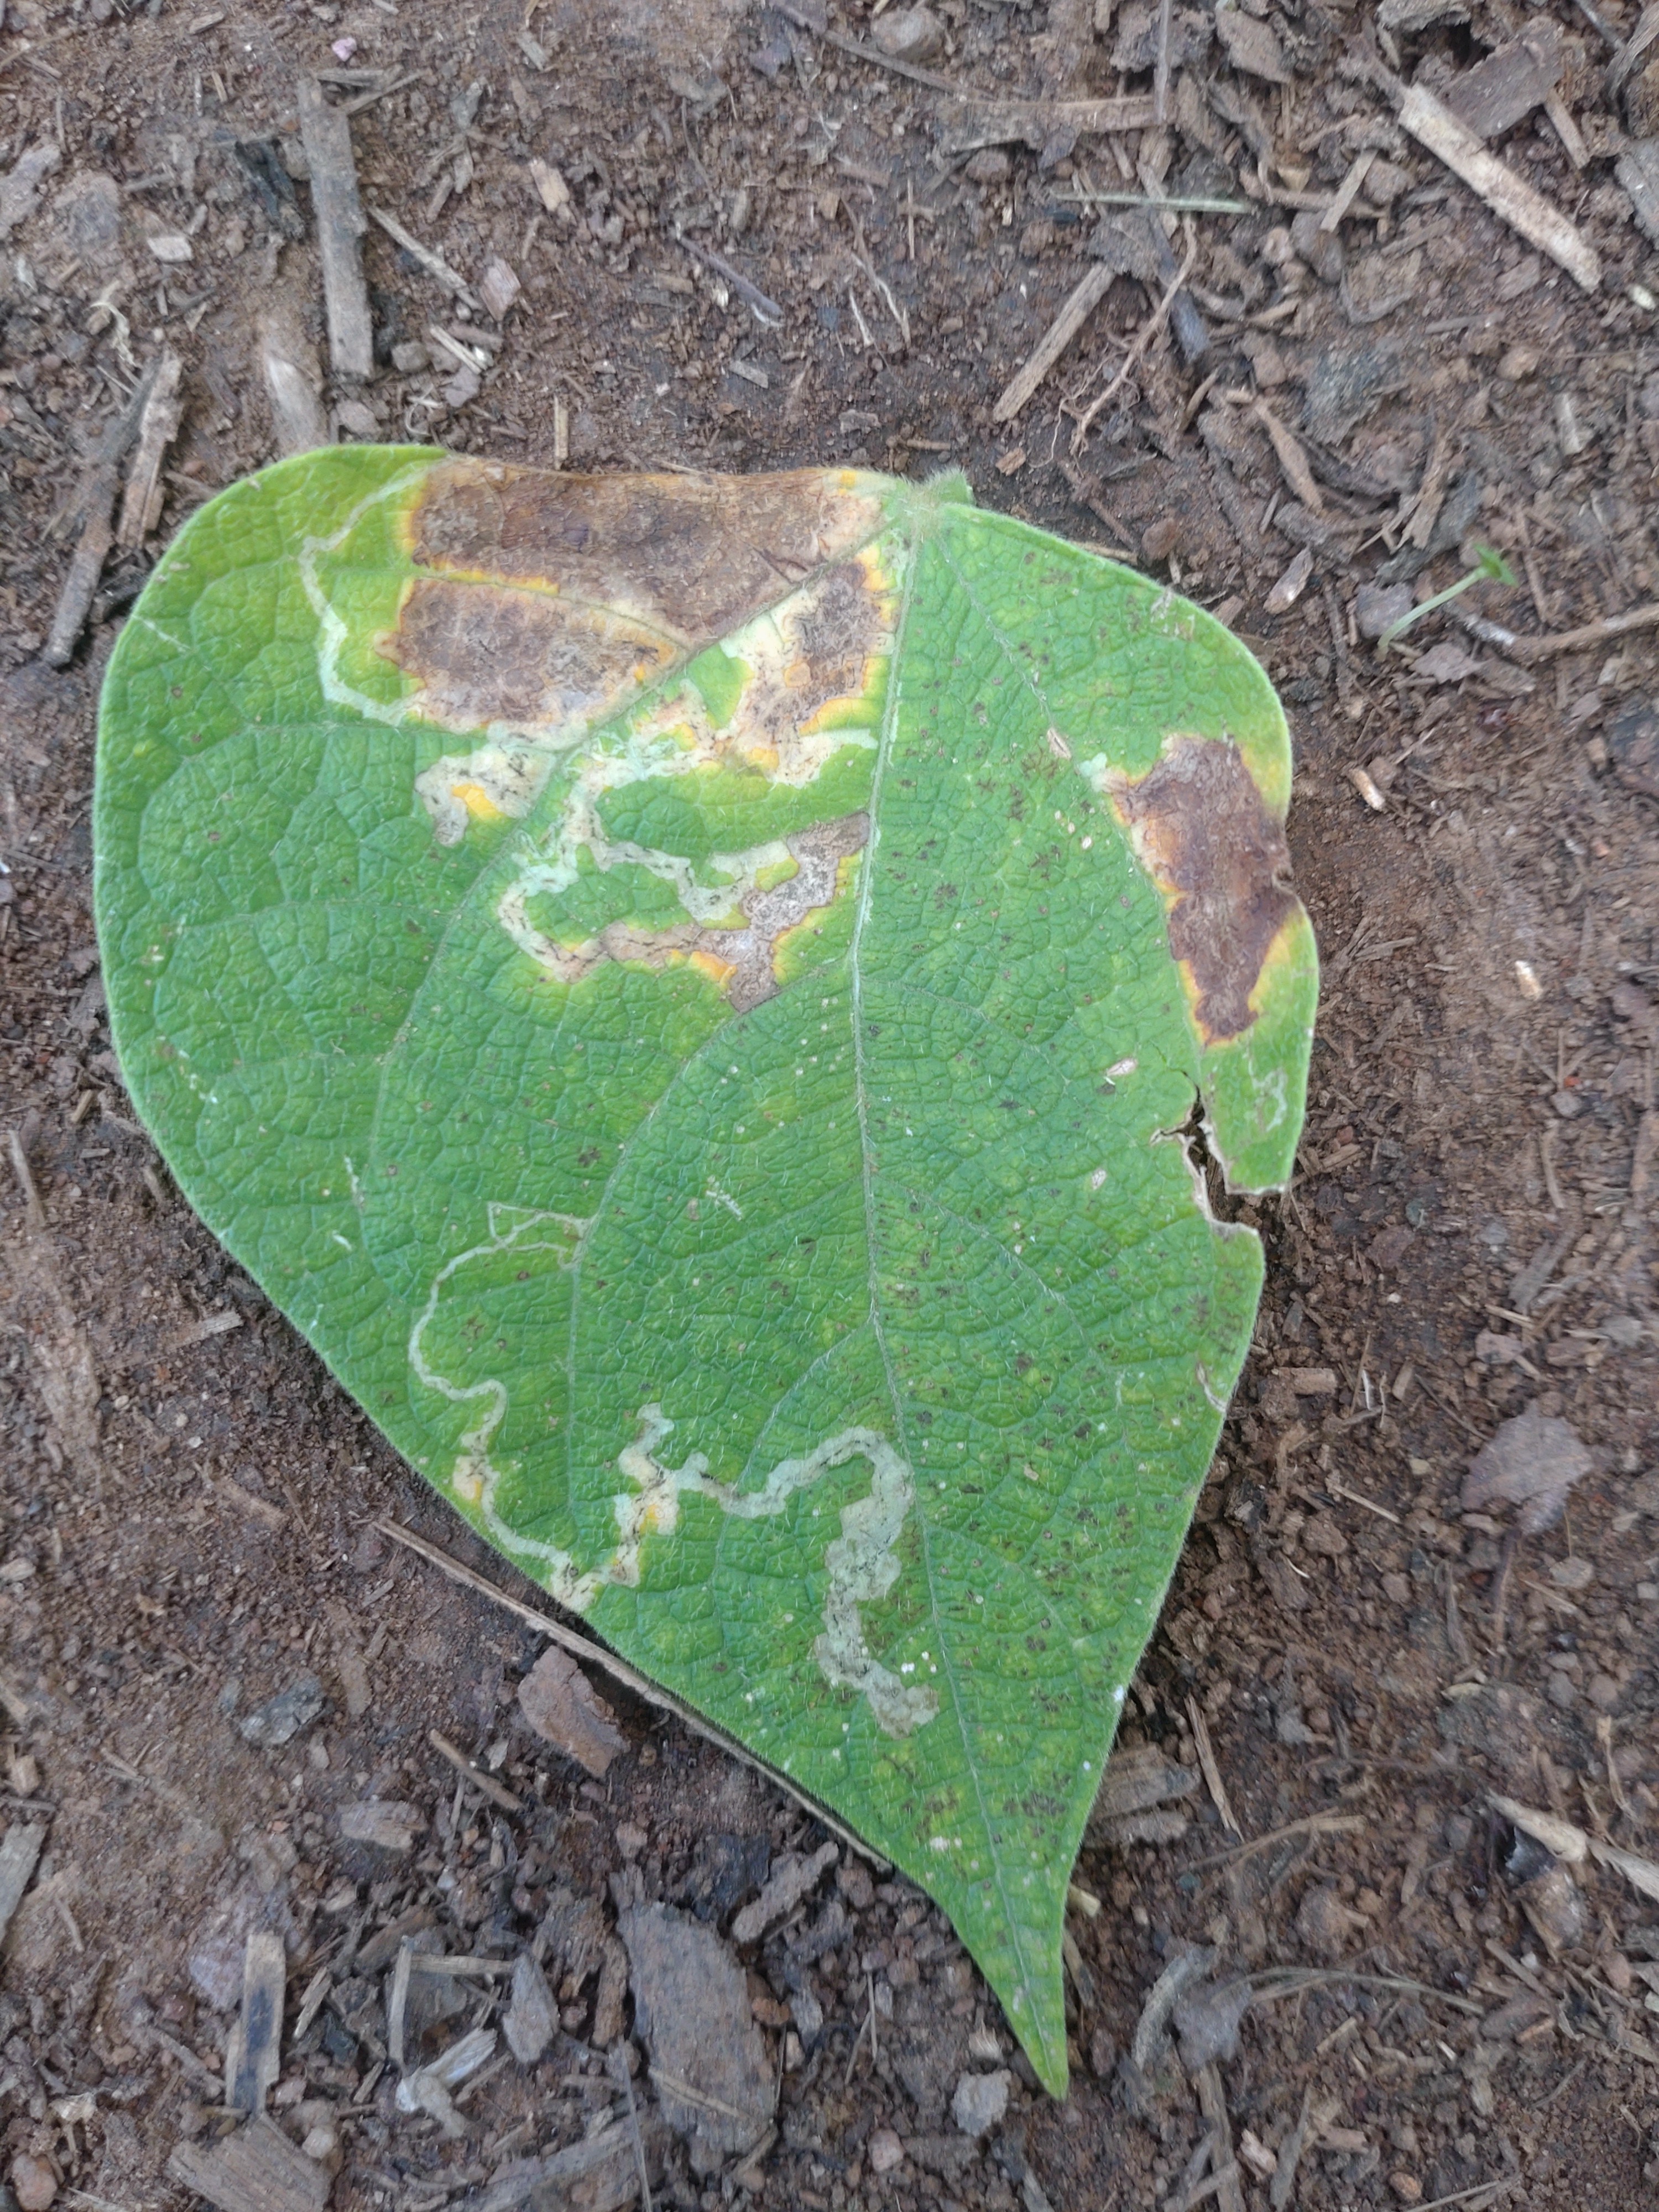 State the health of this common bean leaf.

anthracnose
